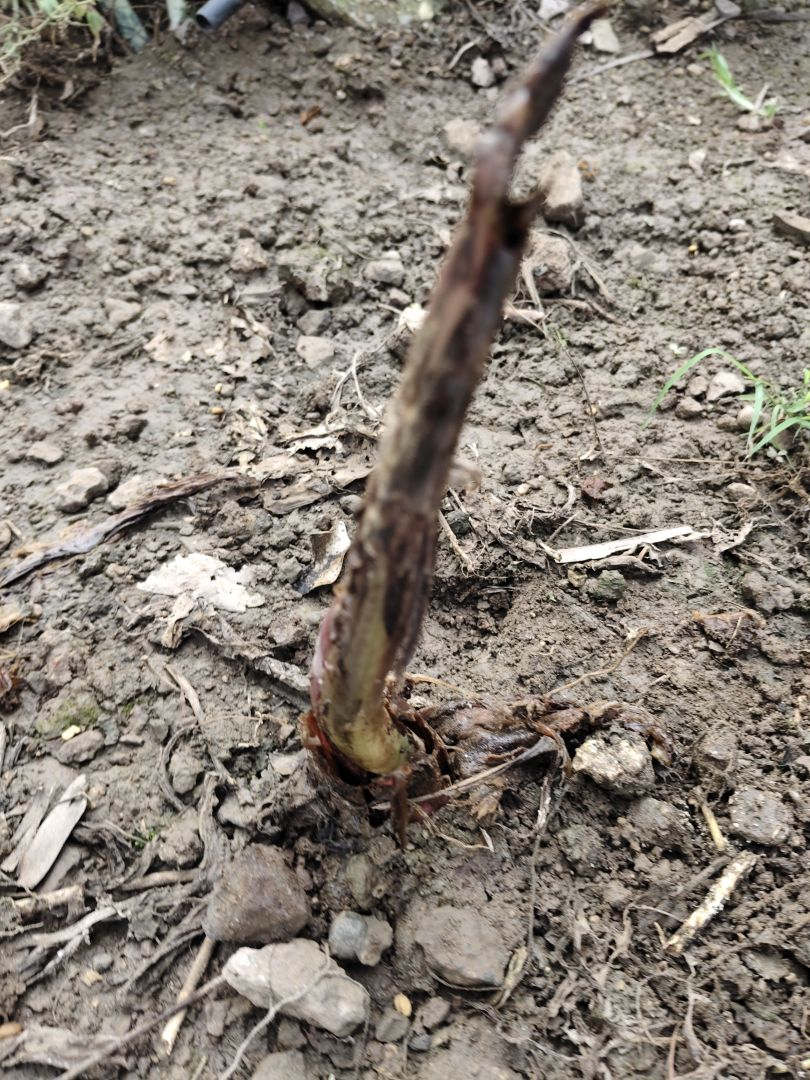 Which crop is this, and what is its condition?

taro, root rot
